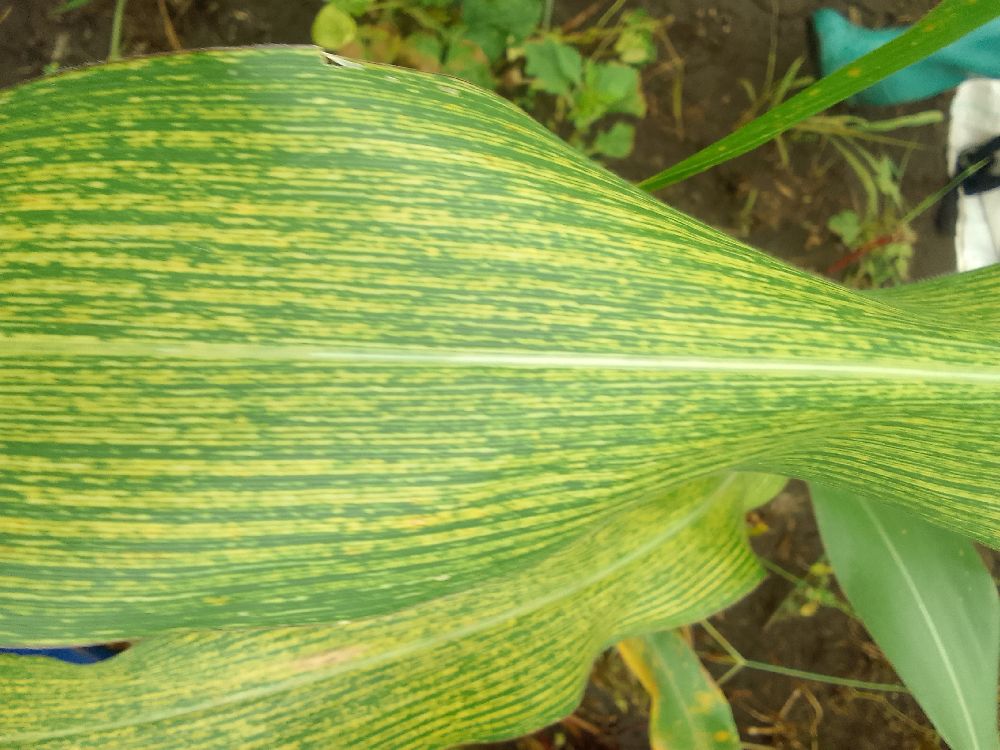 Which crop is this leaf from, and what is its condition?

maize, healthy
